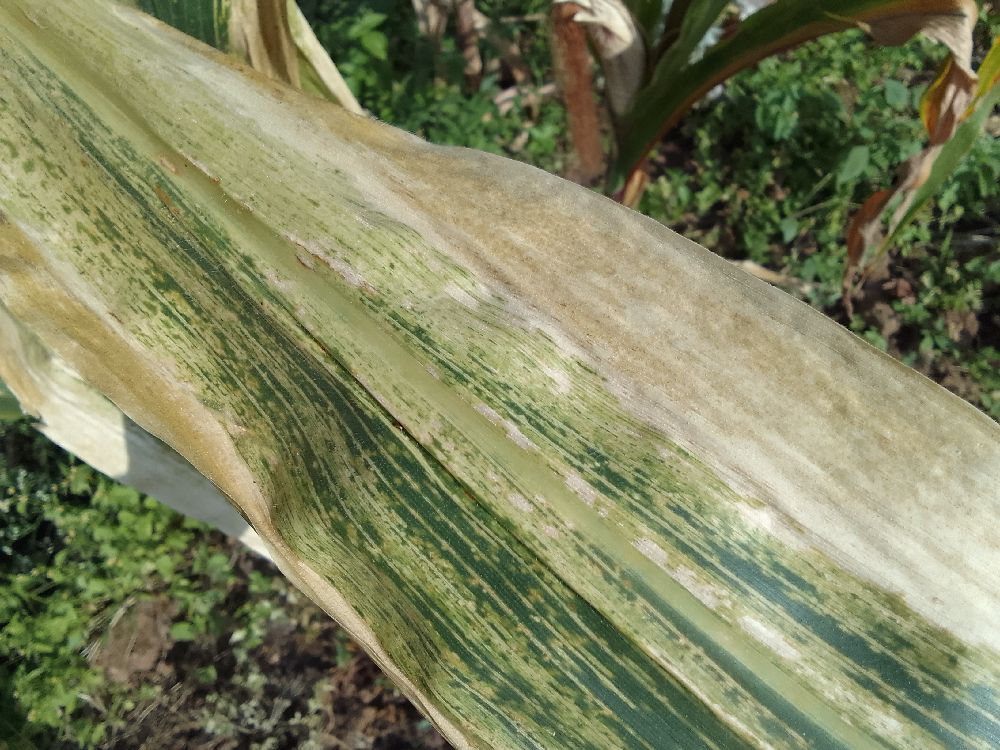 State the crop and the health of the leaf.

maize, maize lethal necrosis
